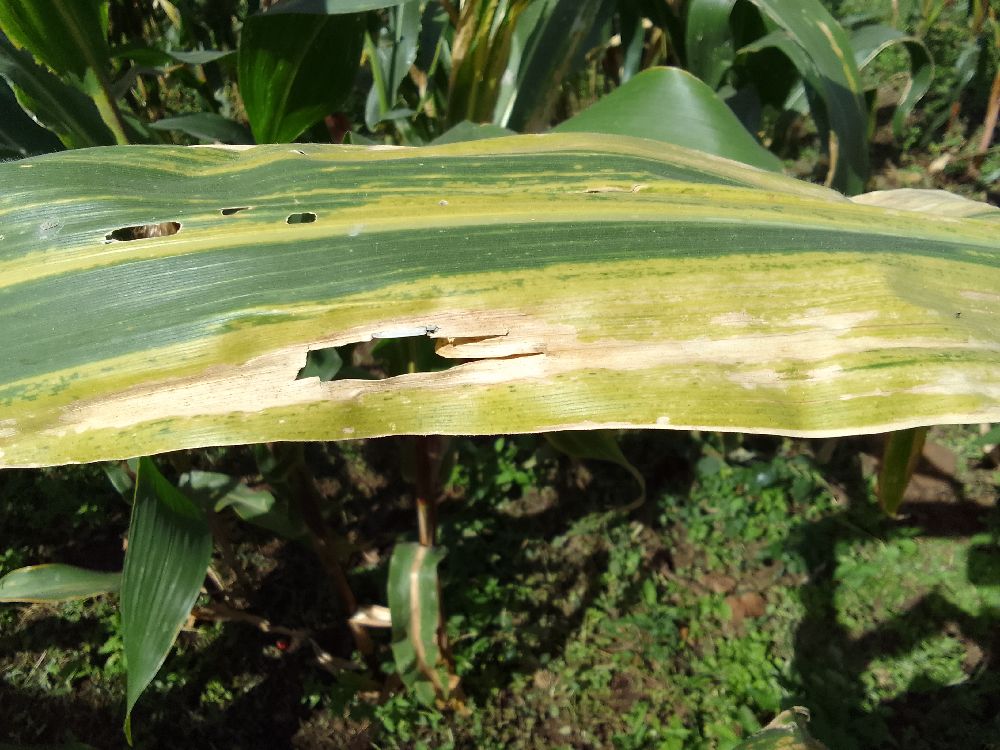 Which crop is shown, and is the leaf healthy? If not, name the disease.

maize, maize lethal necrosis
